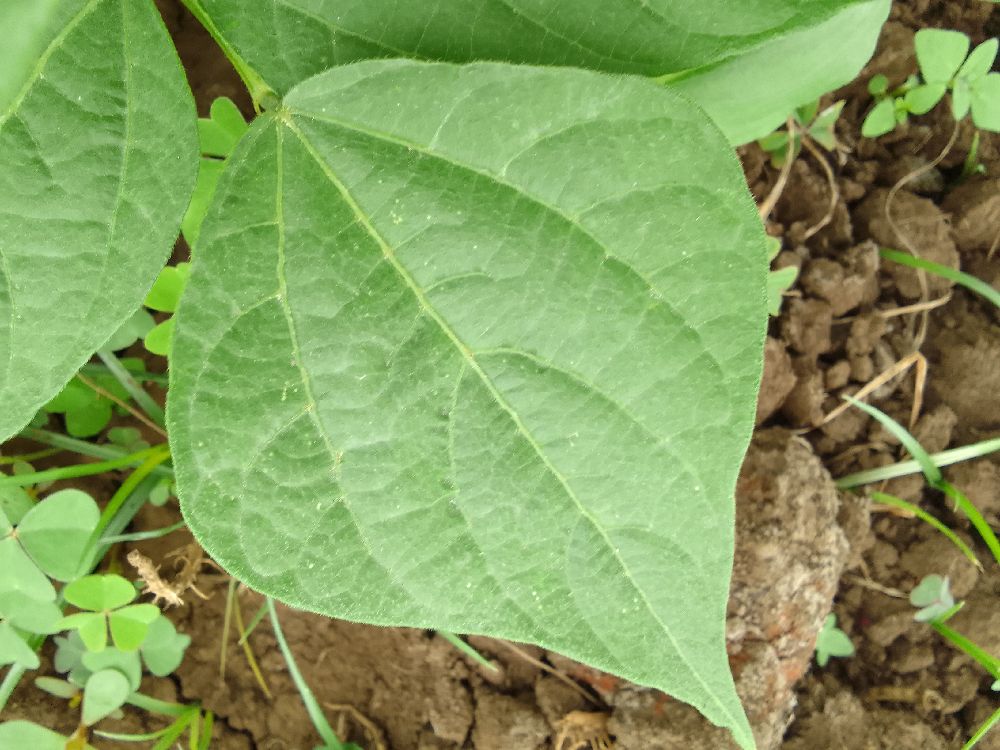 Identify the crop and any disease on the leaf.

common bean, healthy
